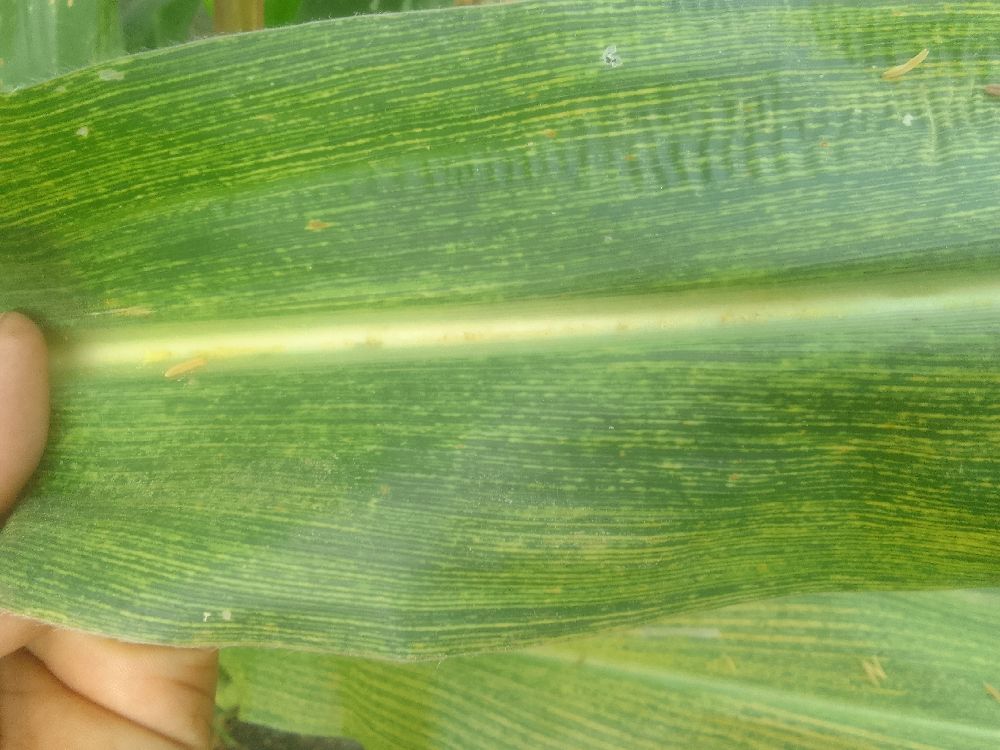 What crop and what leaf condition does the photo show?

maize, maize streak virus
